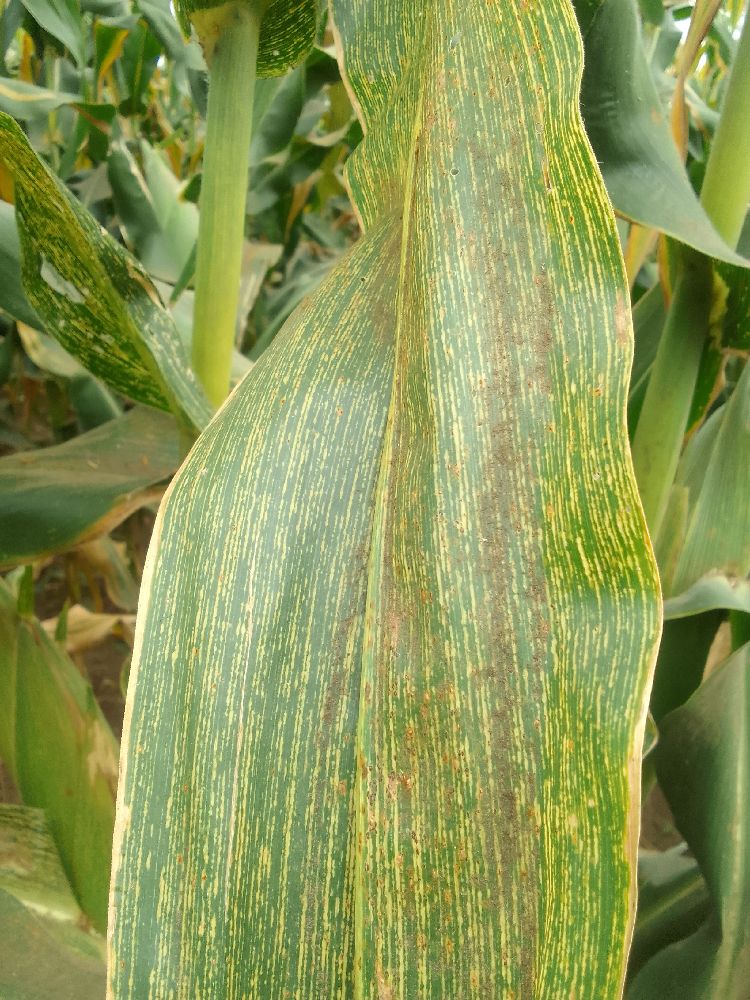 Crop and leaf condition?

maize, maize streak virus
